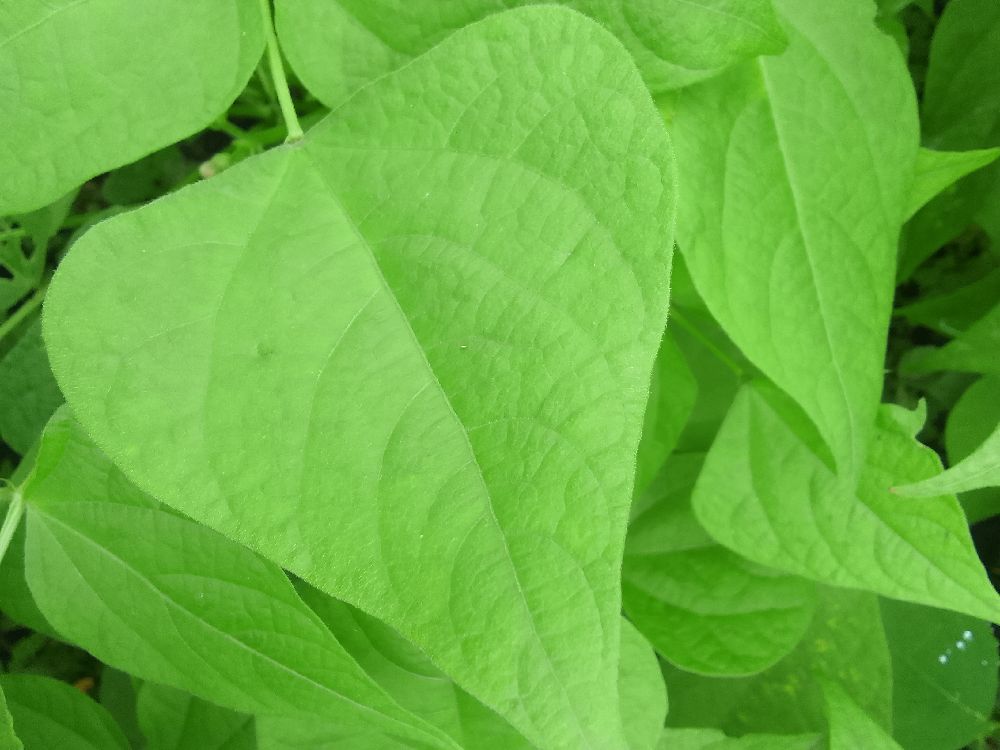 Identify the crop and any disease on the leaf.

common bean, healthy
